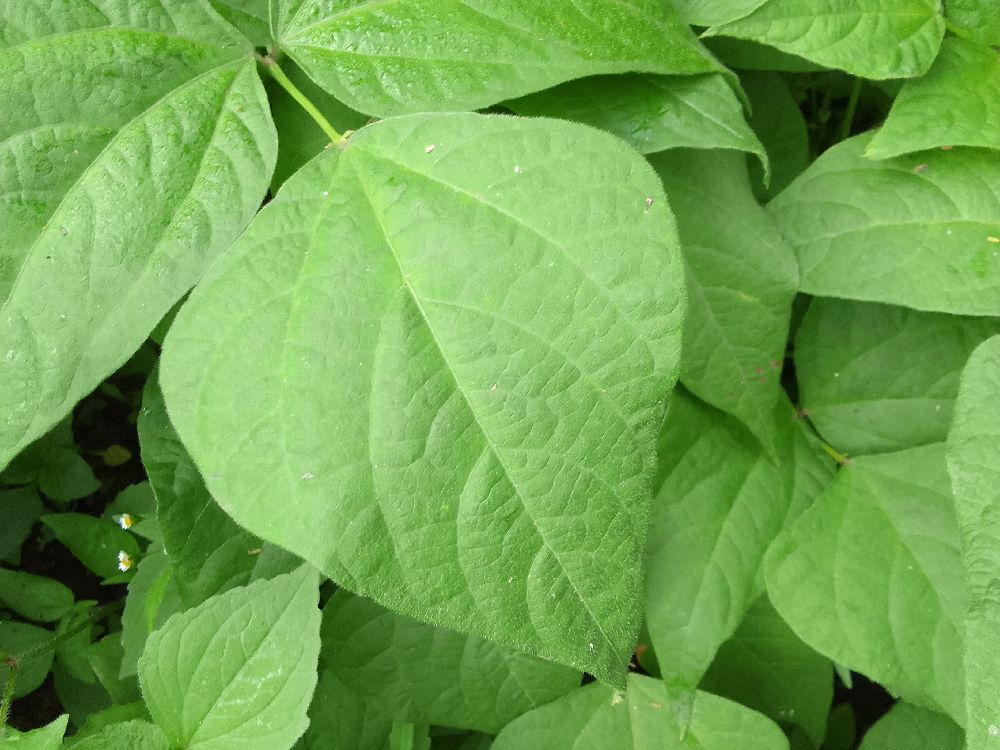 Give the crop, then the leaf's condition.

common bean, healthy
